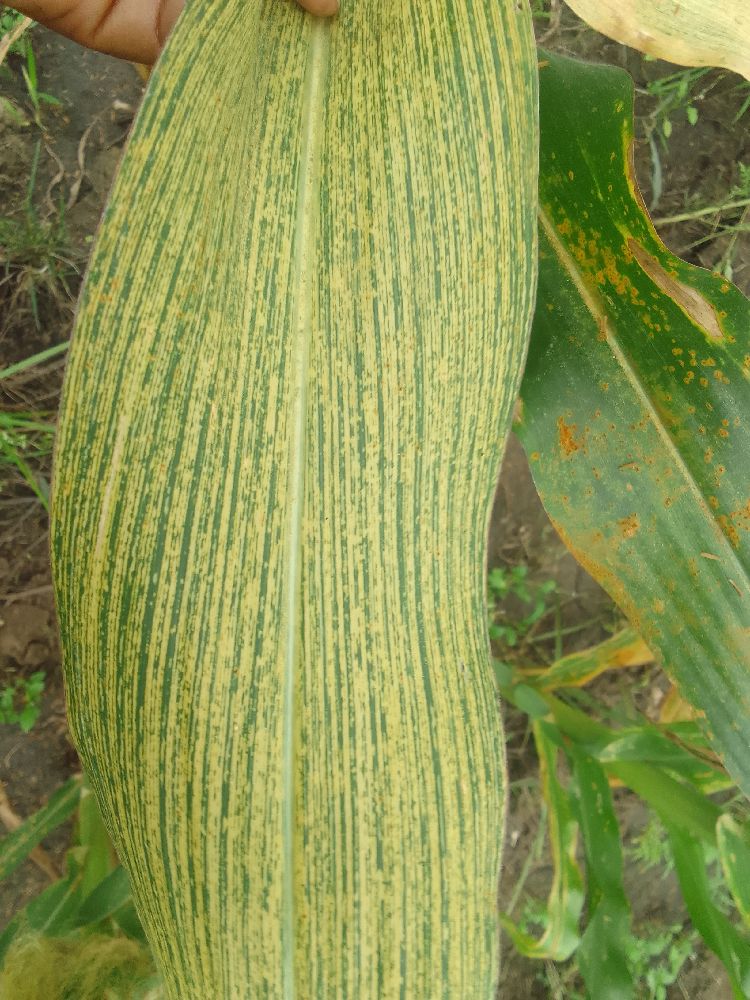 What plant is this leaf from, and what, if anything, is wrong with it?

maize, maize streak virus
